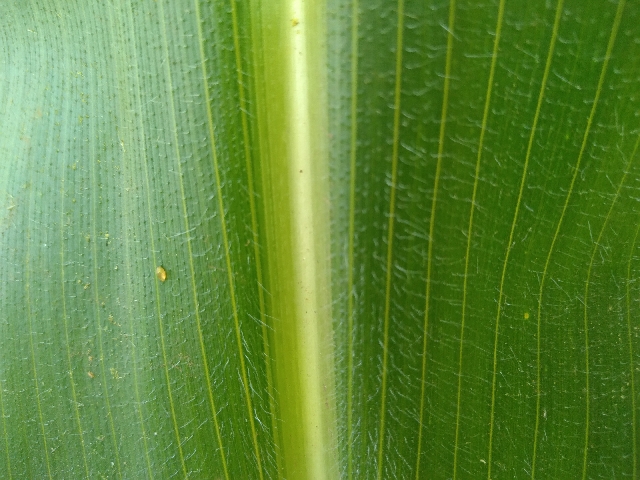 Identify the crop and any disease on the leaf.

maize, healthy
